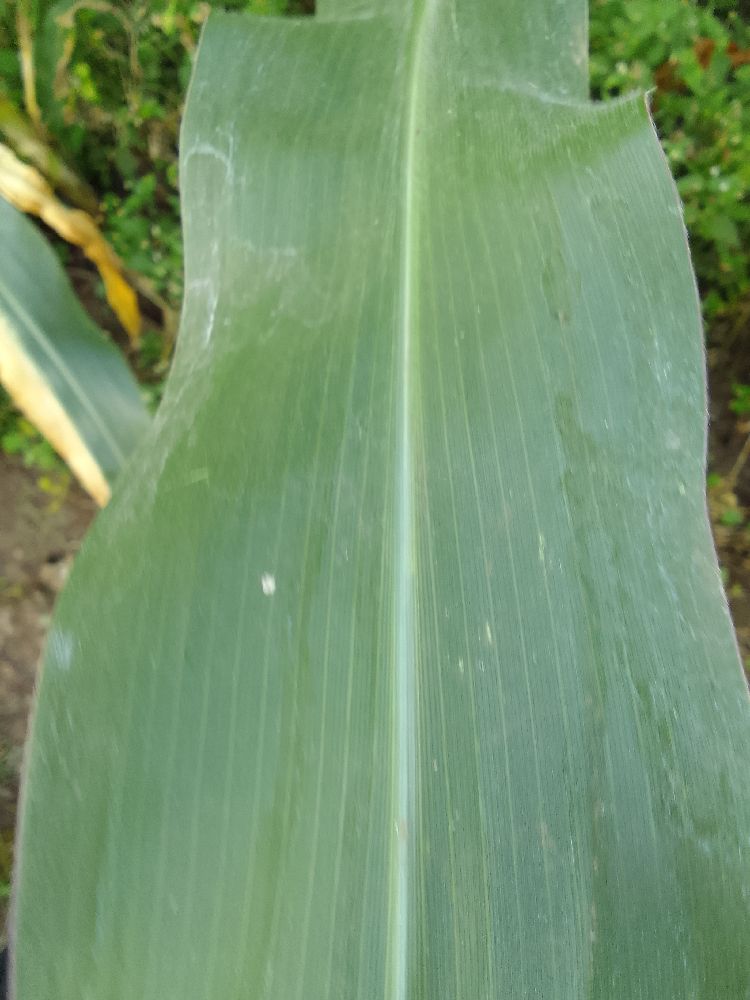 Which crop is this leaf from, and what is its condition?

maize, healthy
